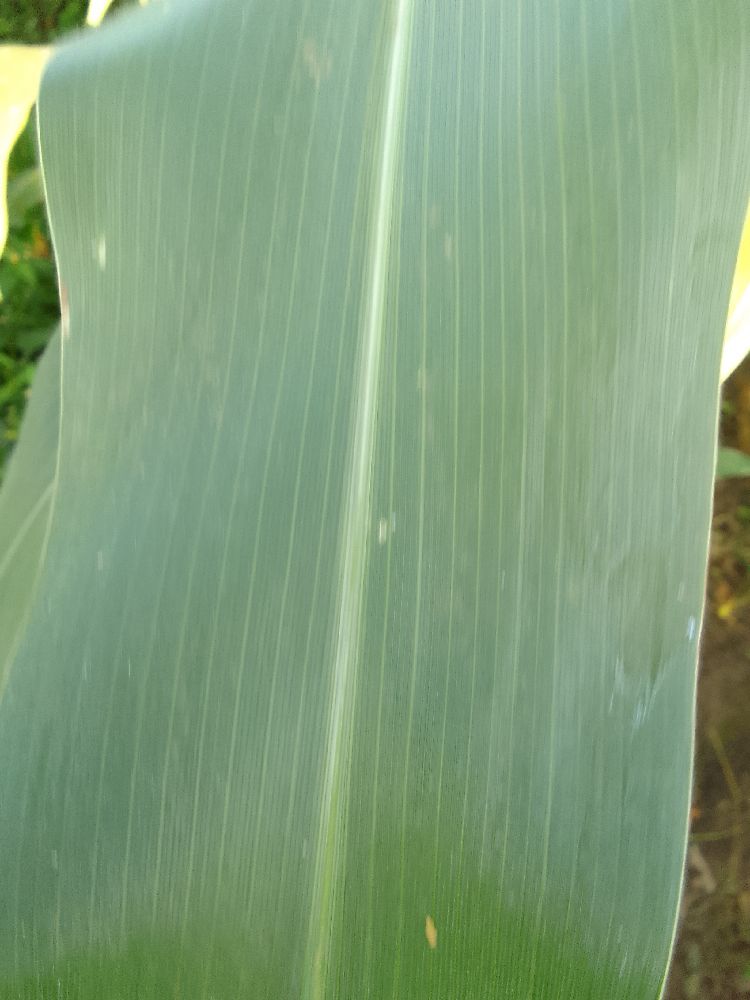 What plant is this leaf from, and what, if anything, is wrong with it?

maize, healthy
